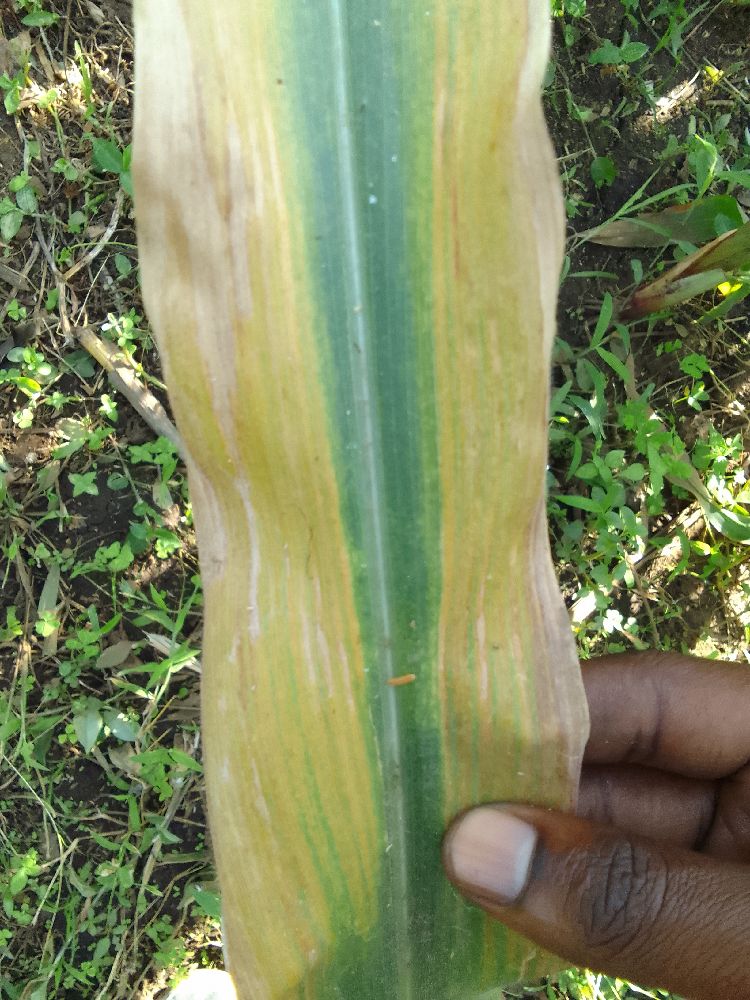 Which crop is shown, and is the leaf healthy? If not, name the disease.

maize, maize lethal necrosis
